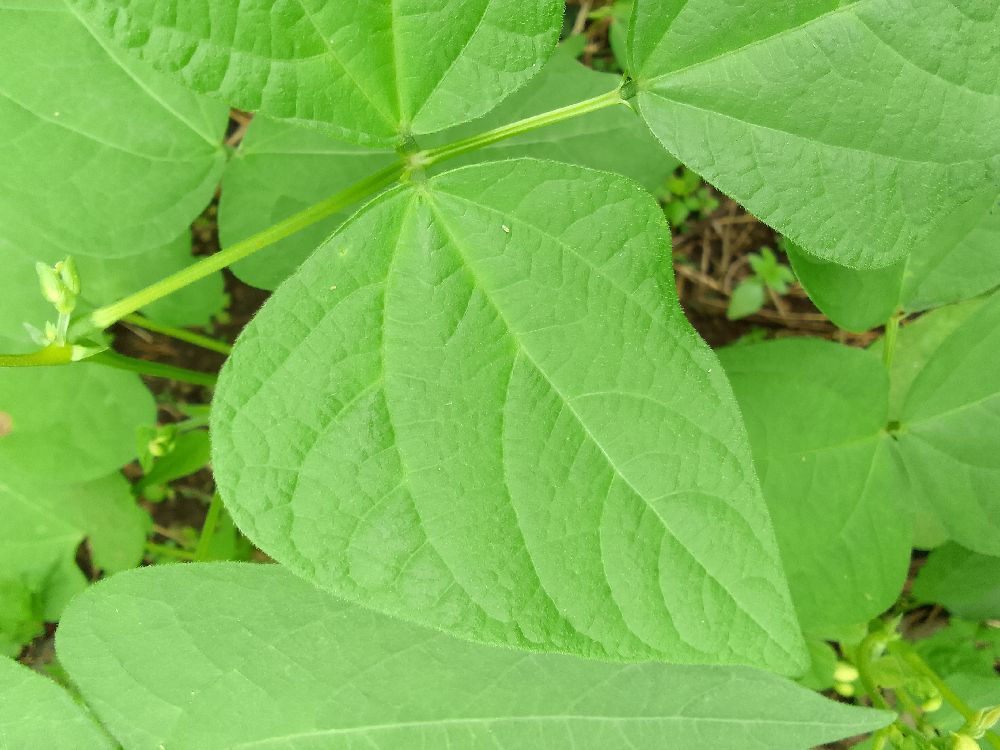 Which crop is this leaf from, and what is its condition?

common bean, healthy
